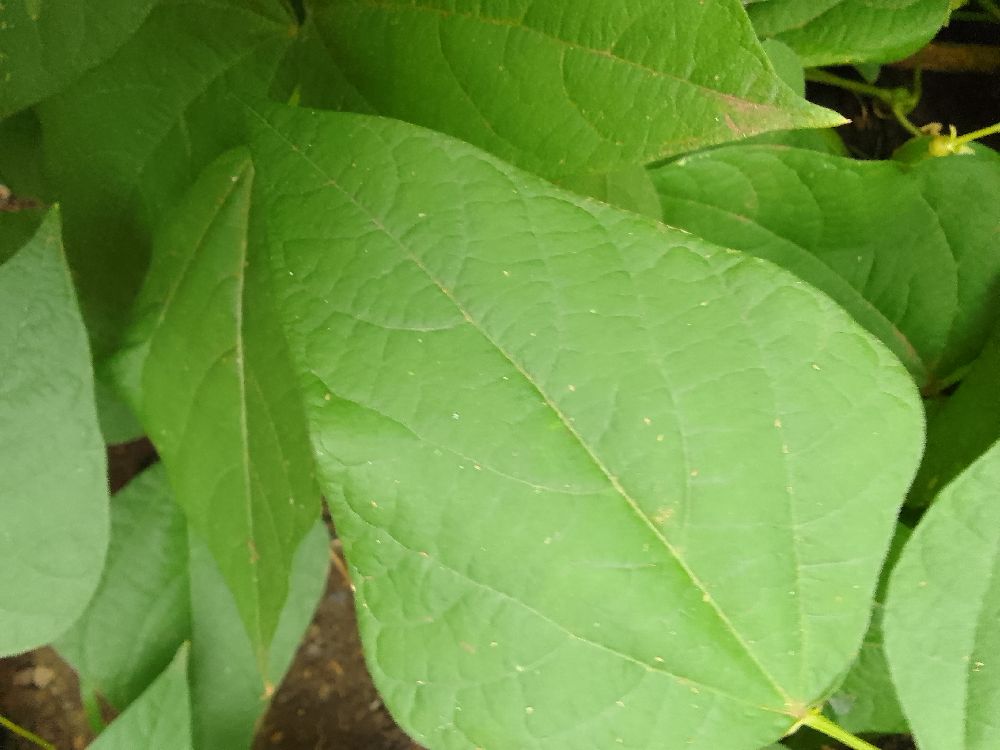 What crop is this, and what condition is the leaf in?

common bean, healthy
